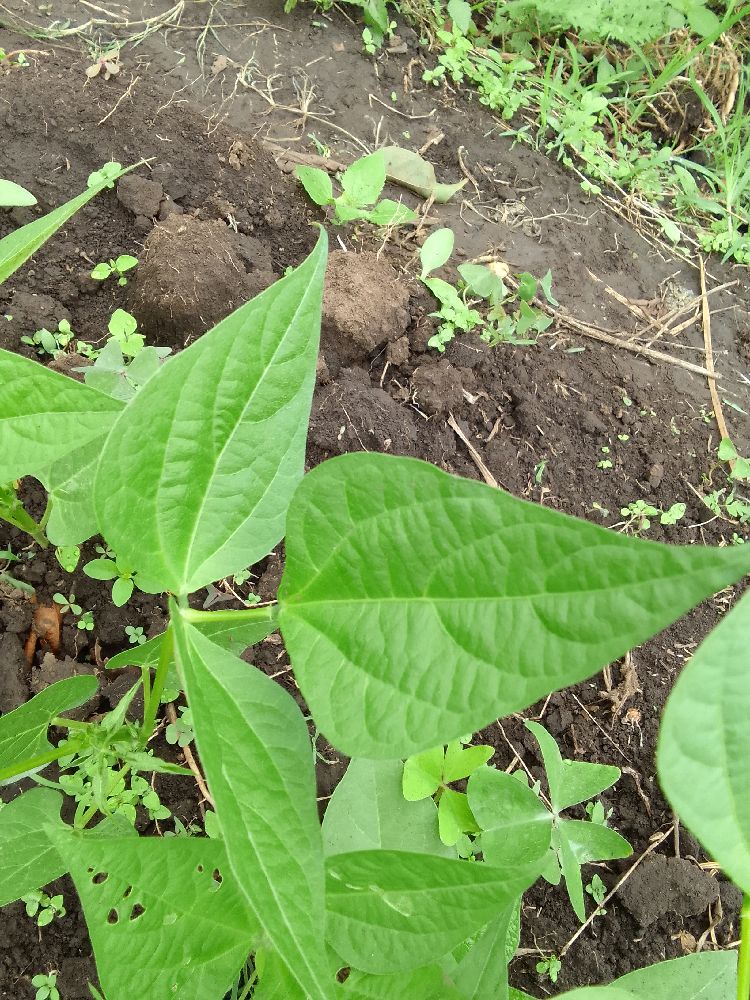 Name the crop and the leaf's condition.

common bean, healthy
